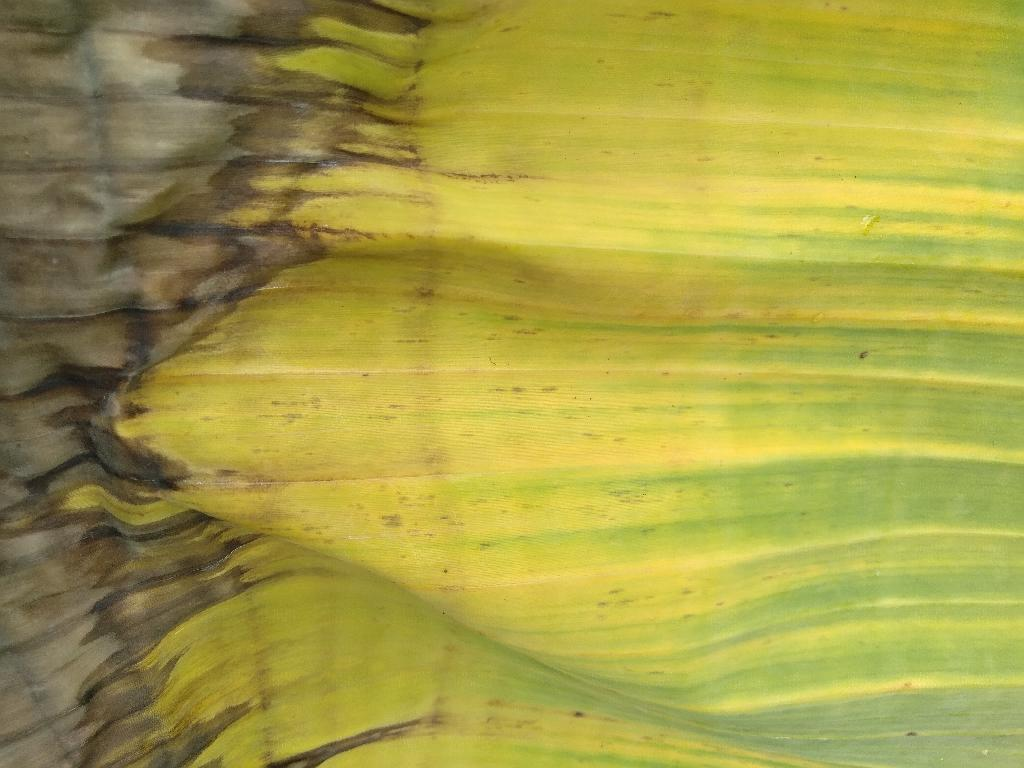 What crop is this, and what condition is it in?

banana, fusarium wilt race 1
